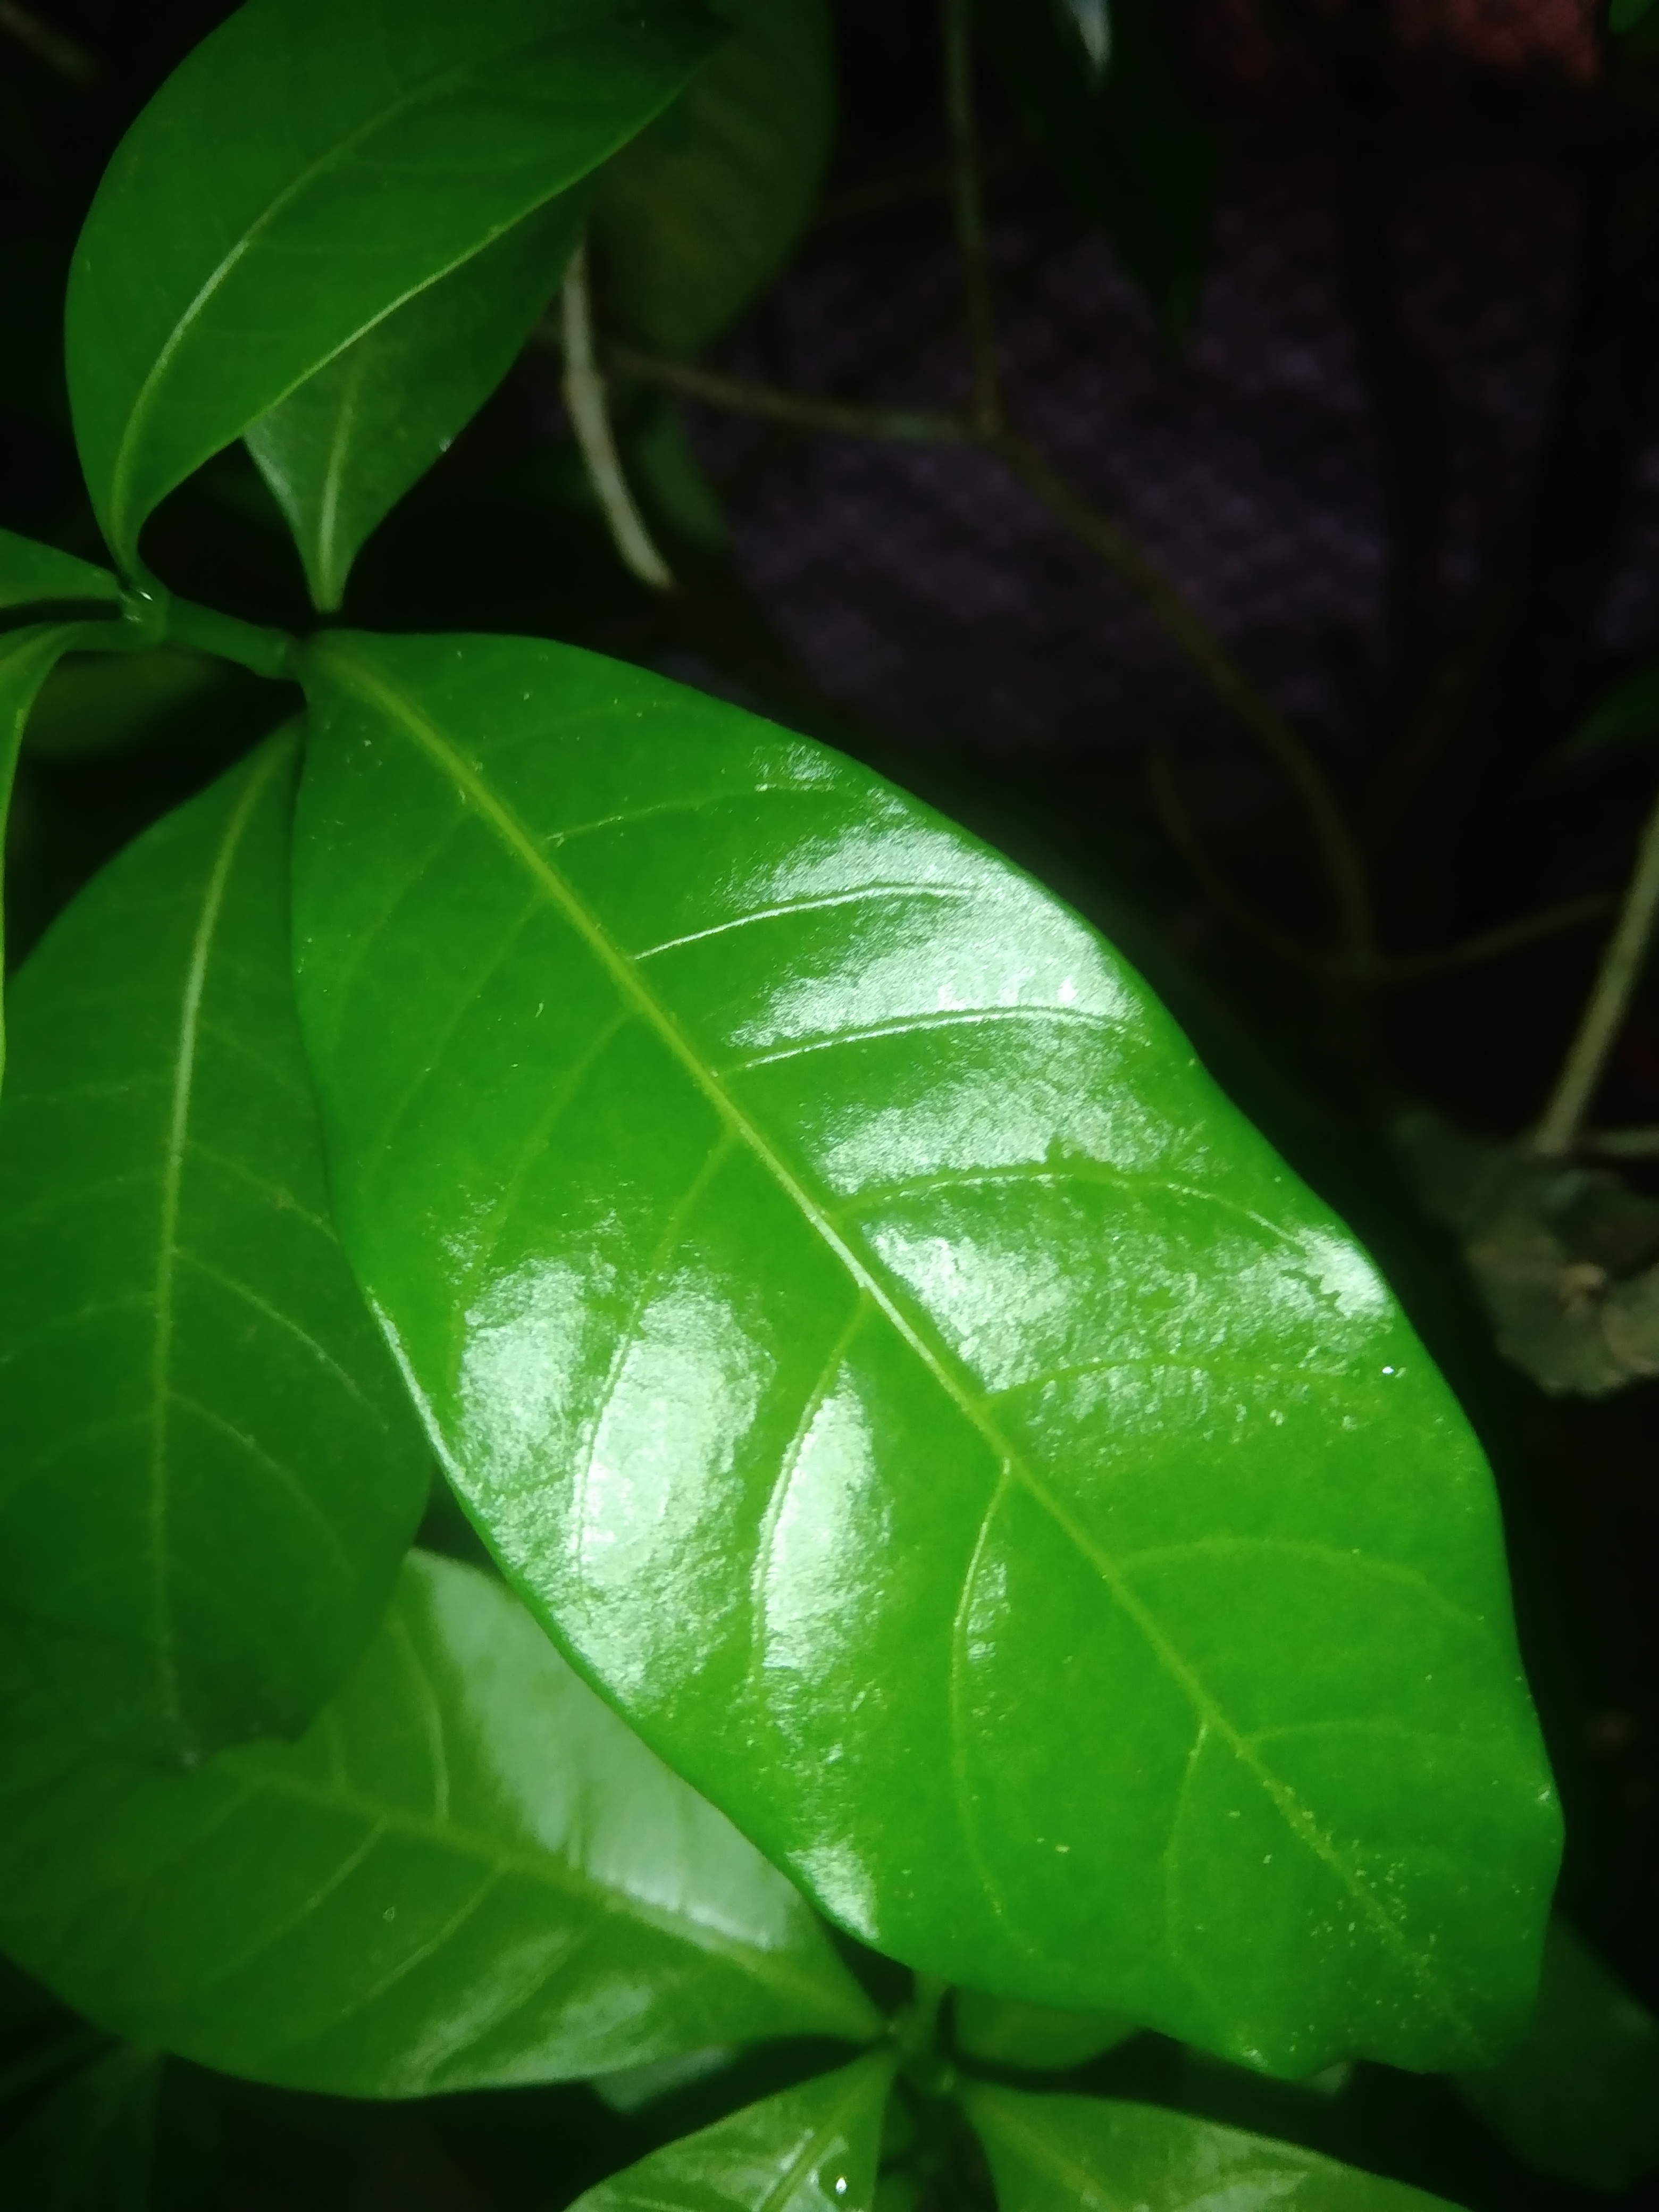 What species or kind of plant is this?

togor
